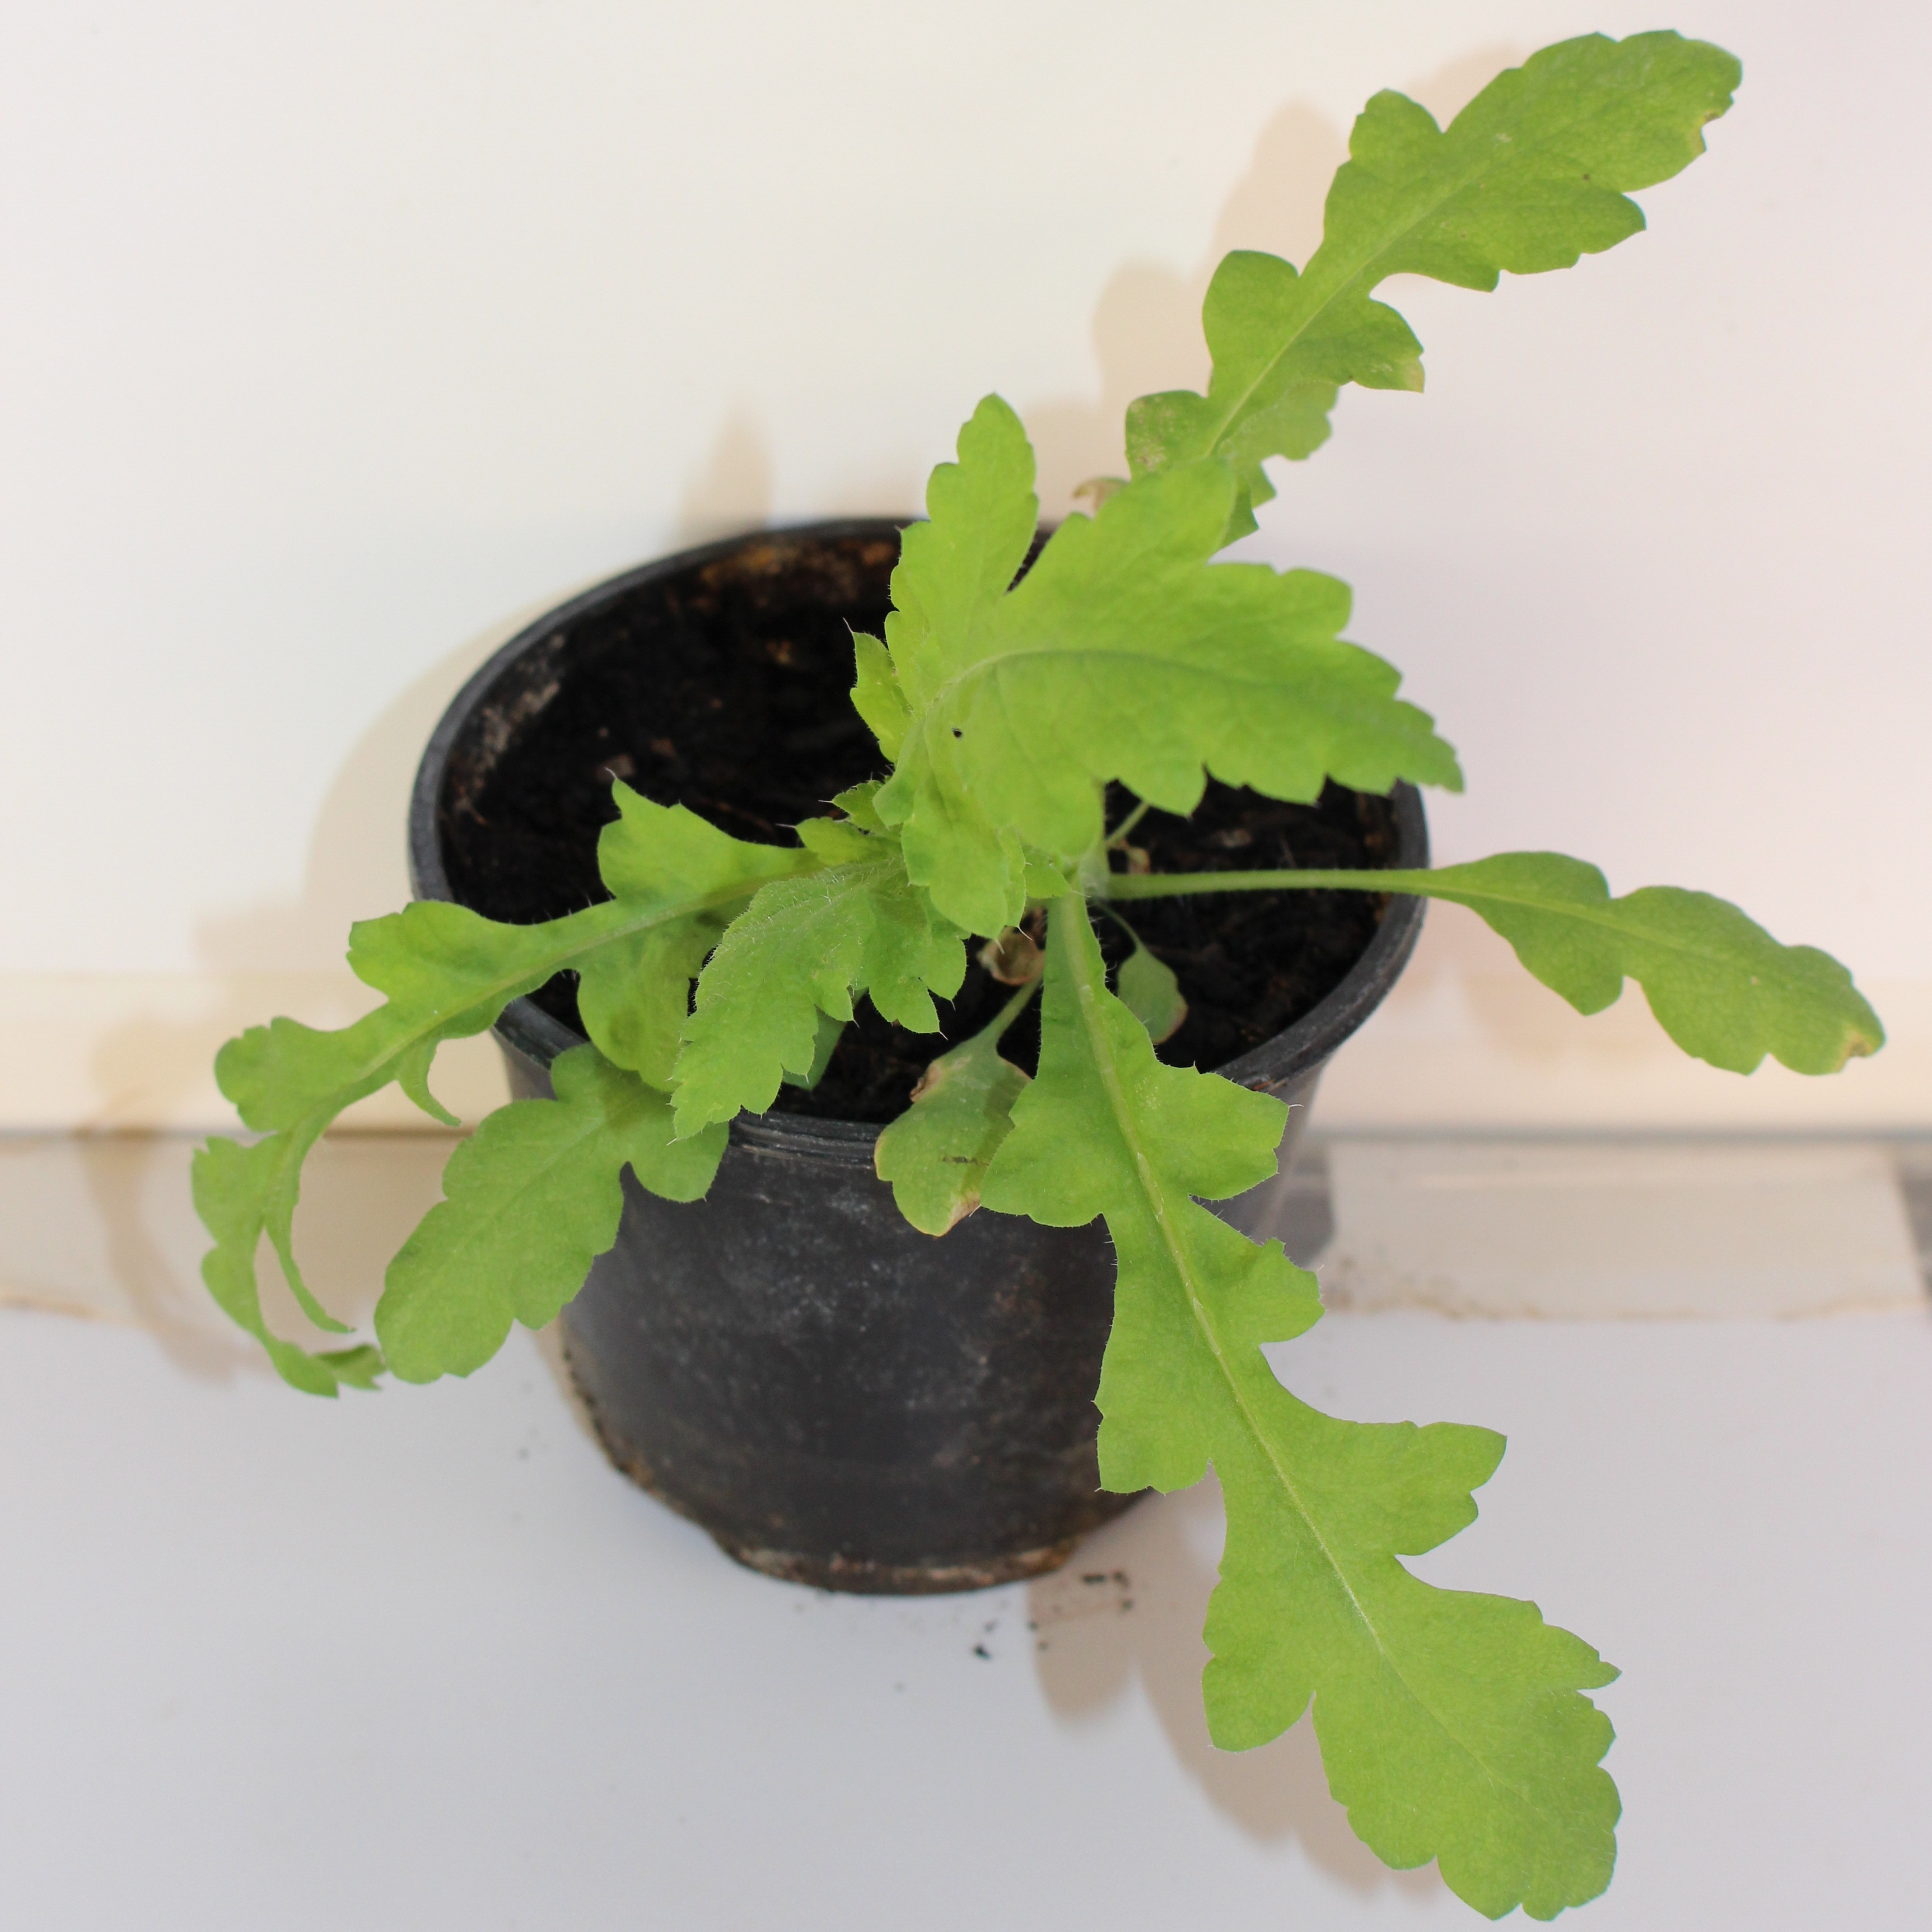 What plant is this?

Papaver rhoeas
